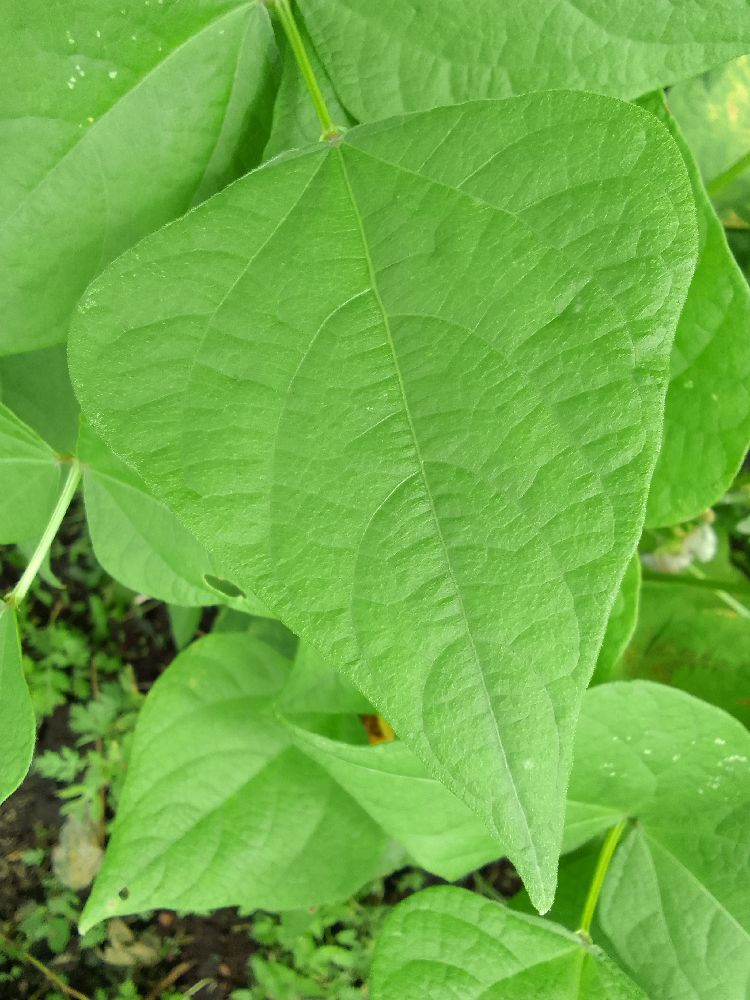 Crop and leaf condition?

common bean, healthy
